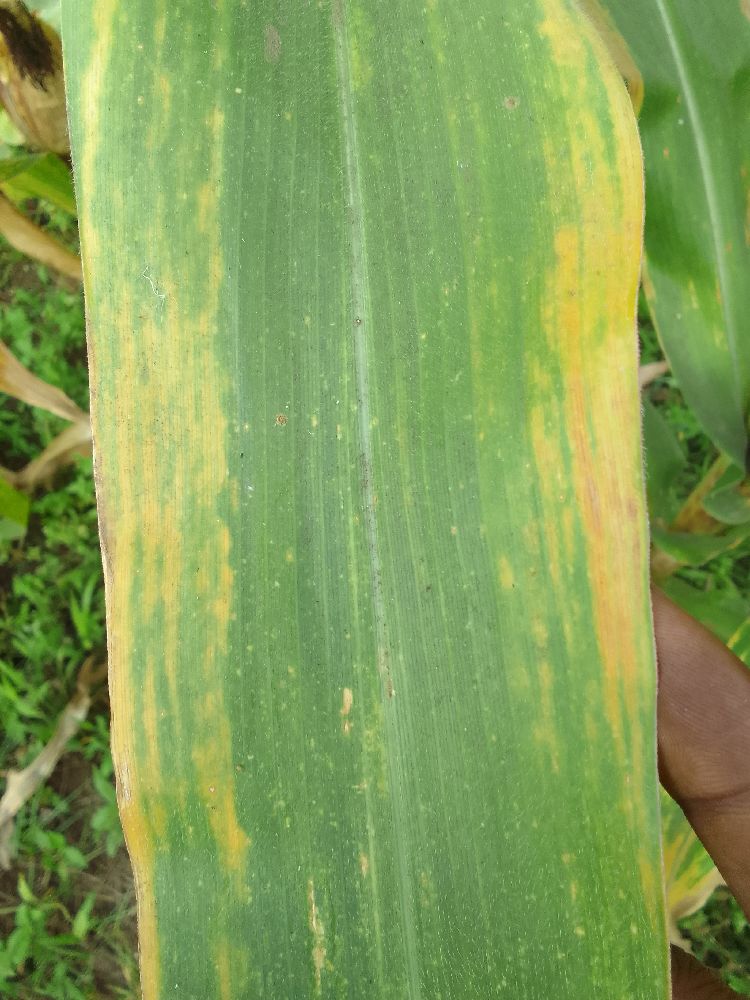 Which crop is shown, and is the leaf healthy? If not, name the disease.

maize, maize lethal necrosis
